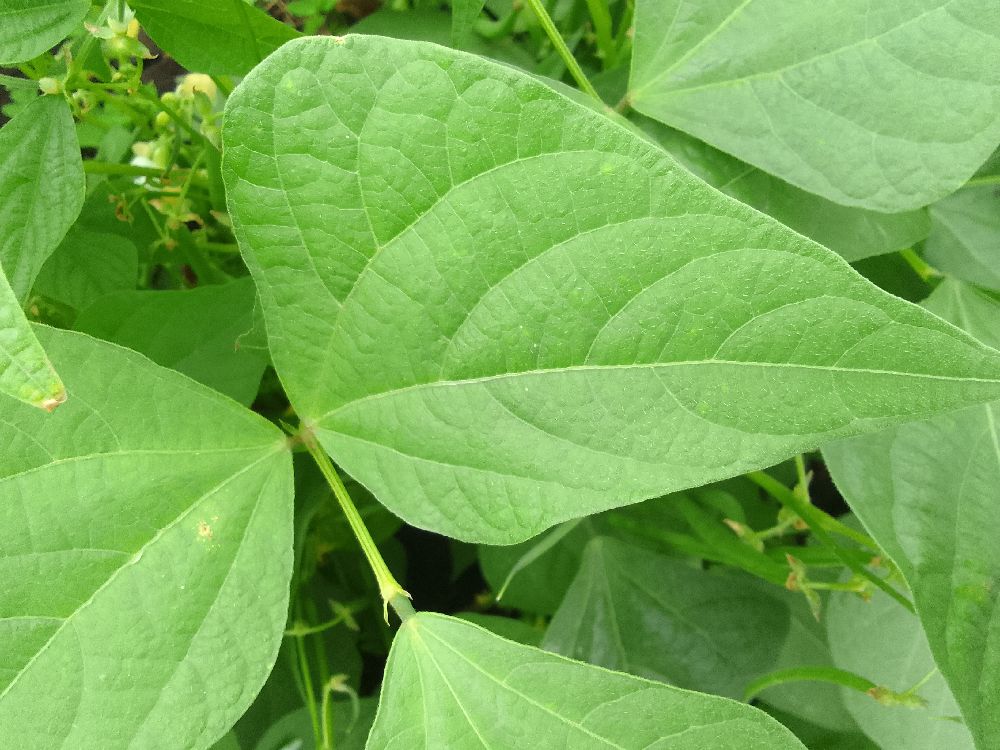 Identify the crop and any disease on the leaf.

common bean, healthy
